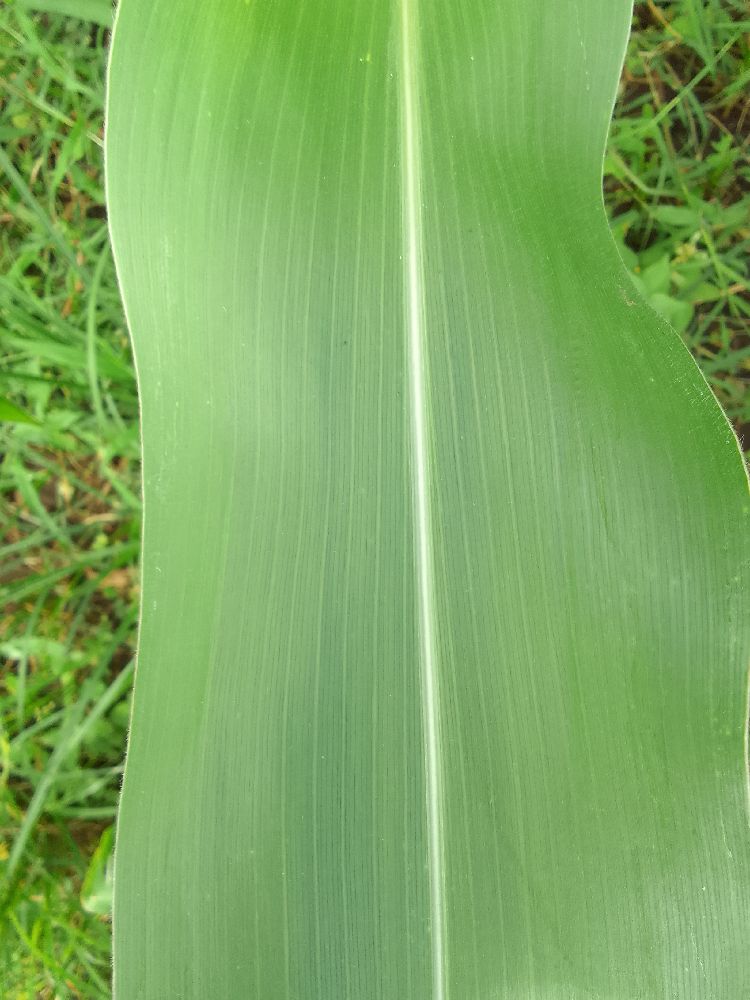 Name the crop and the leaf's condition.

maize, healthy
